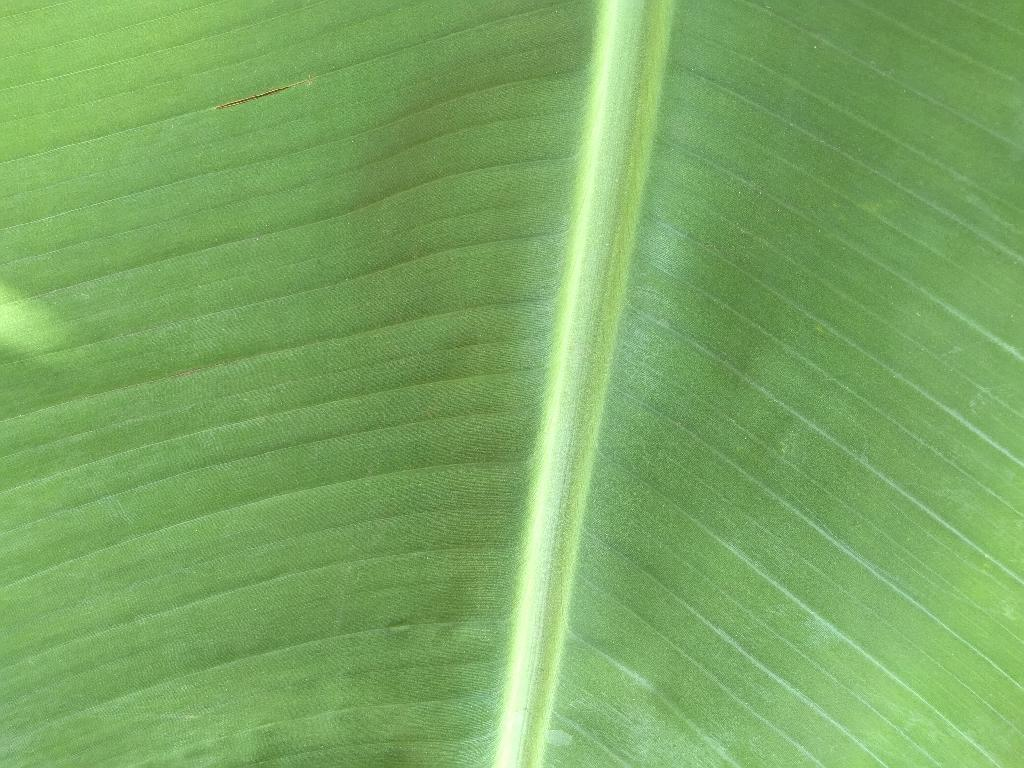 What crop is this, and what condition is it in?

banana, healthy
